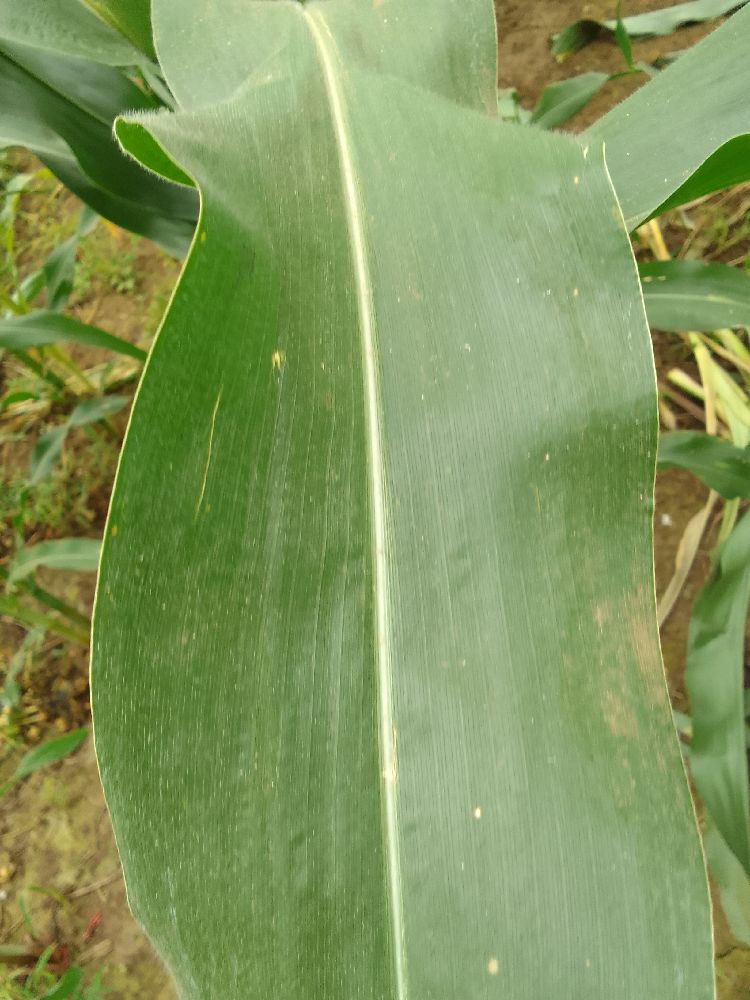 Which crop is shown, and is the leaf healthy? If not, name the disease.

maize, healthy
